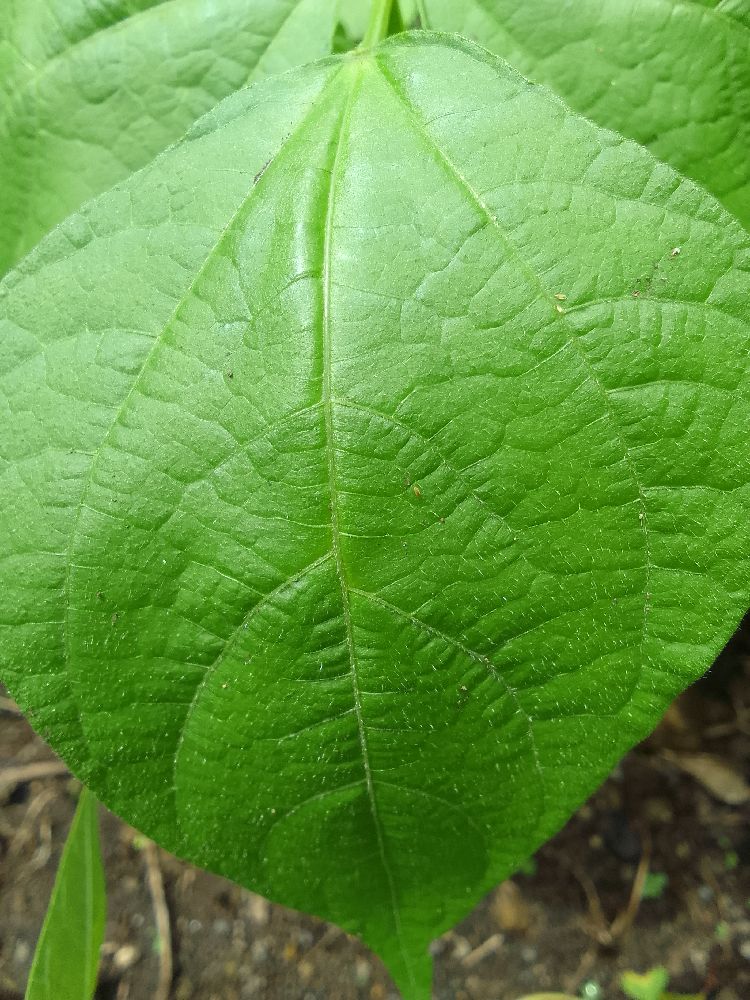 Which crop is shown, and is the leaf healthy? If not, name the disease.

common bean, healthy
